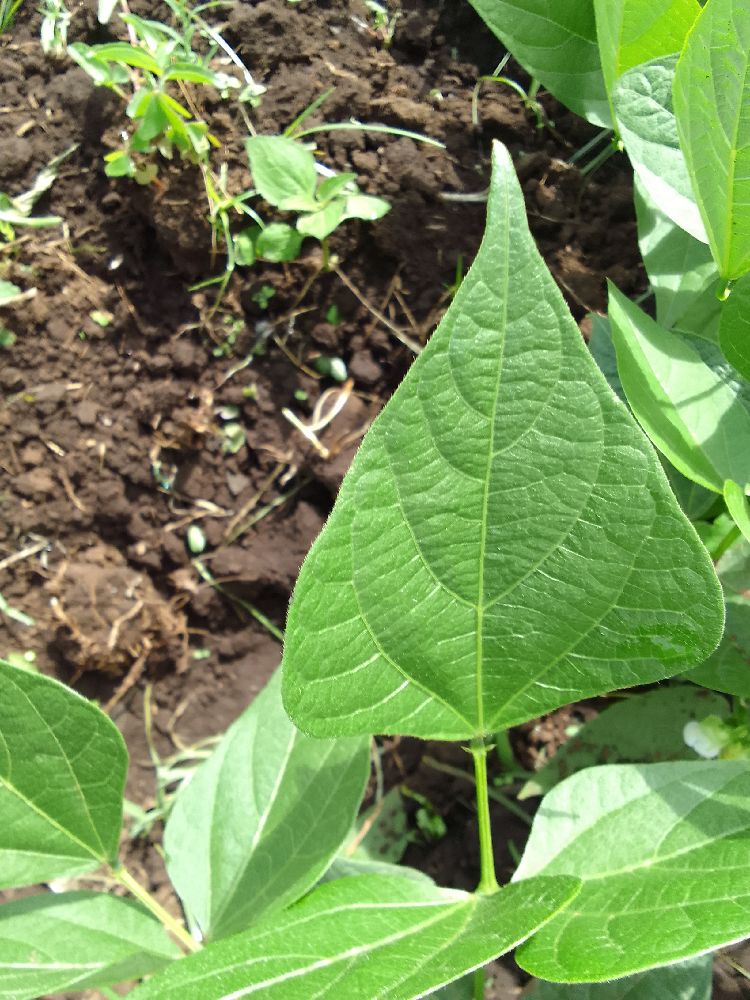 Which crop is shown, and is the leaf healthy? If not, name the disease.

common bean, healthy
